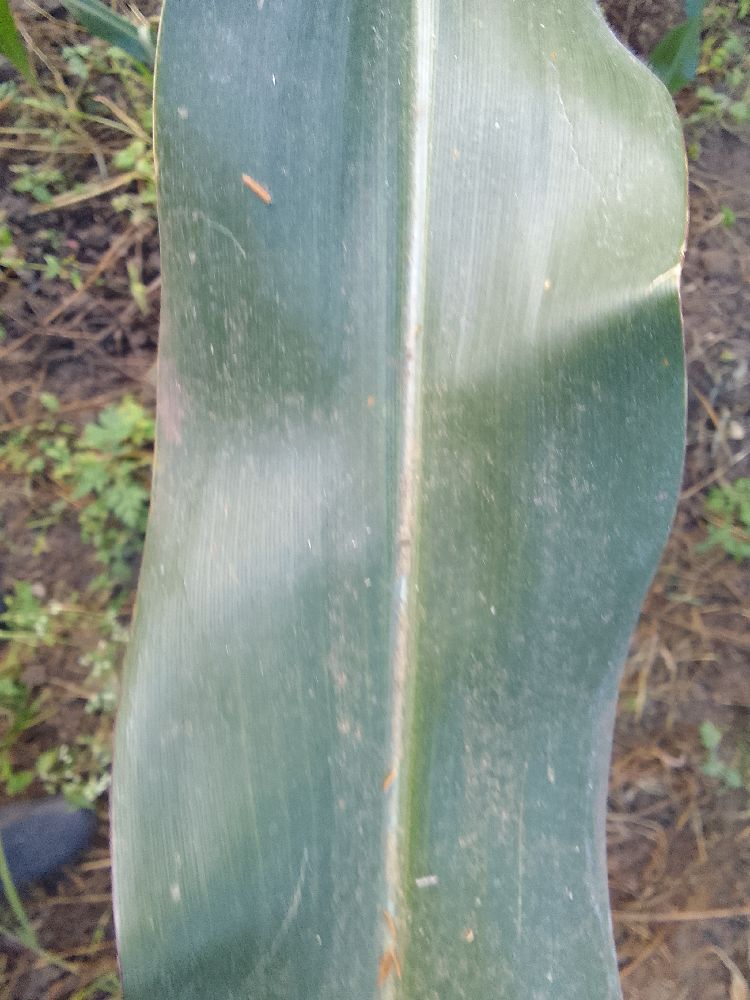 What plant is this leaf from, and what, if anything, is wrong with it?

maize, healthy
